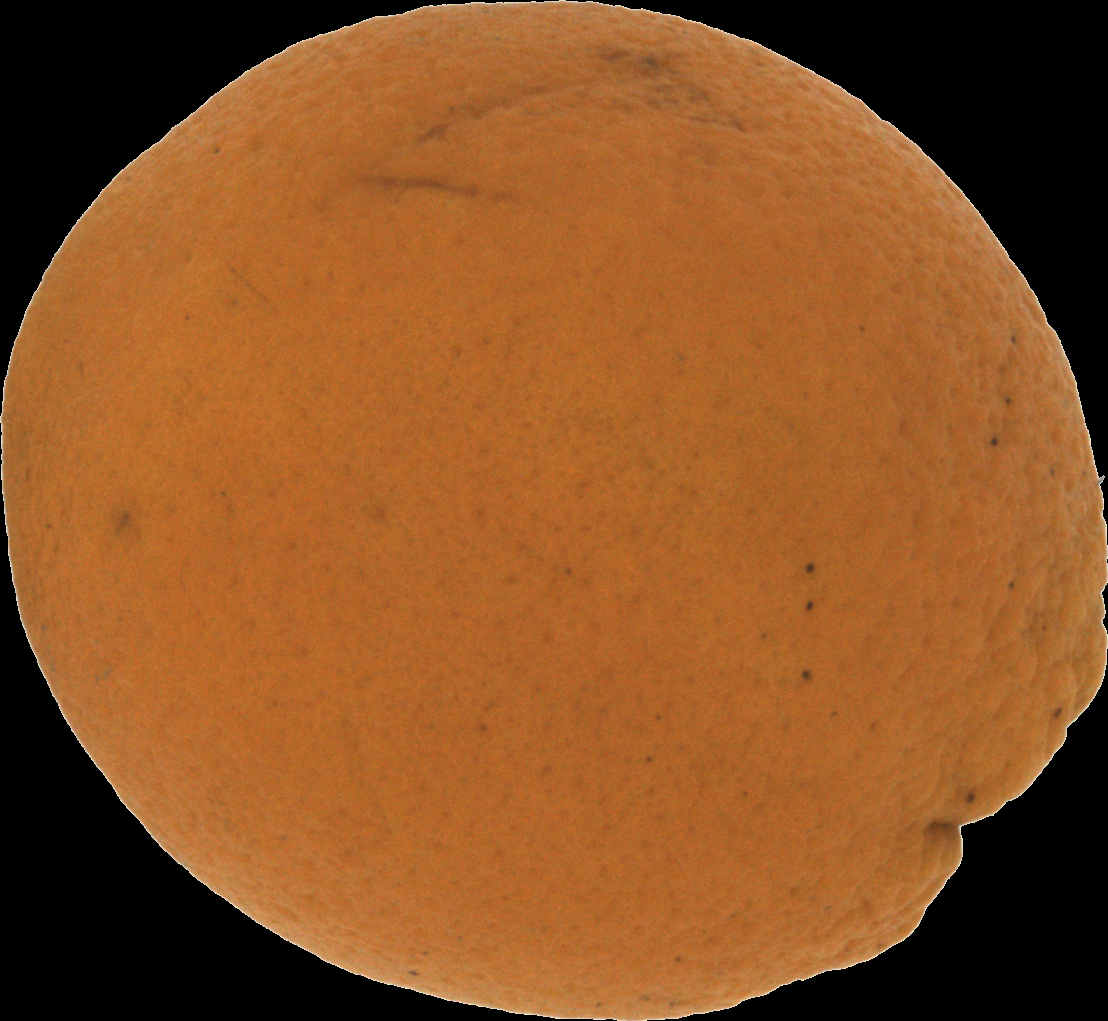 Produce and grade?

orange, bad
